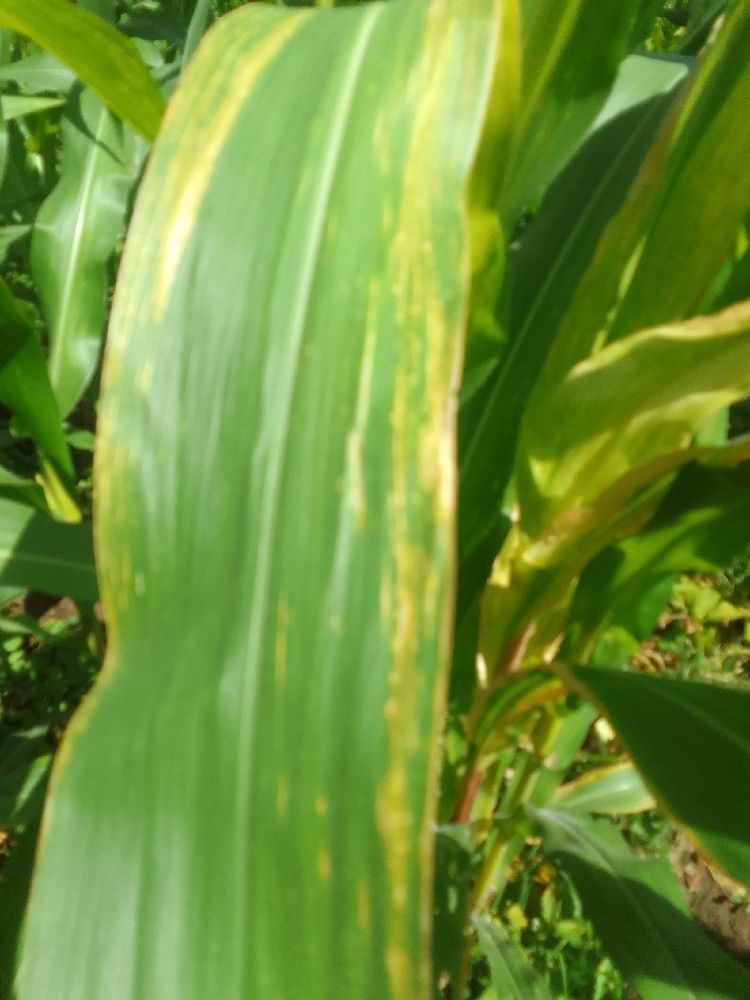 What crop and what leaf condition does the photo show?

maize, maize lethal necrosis
